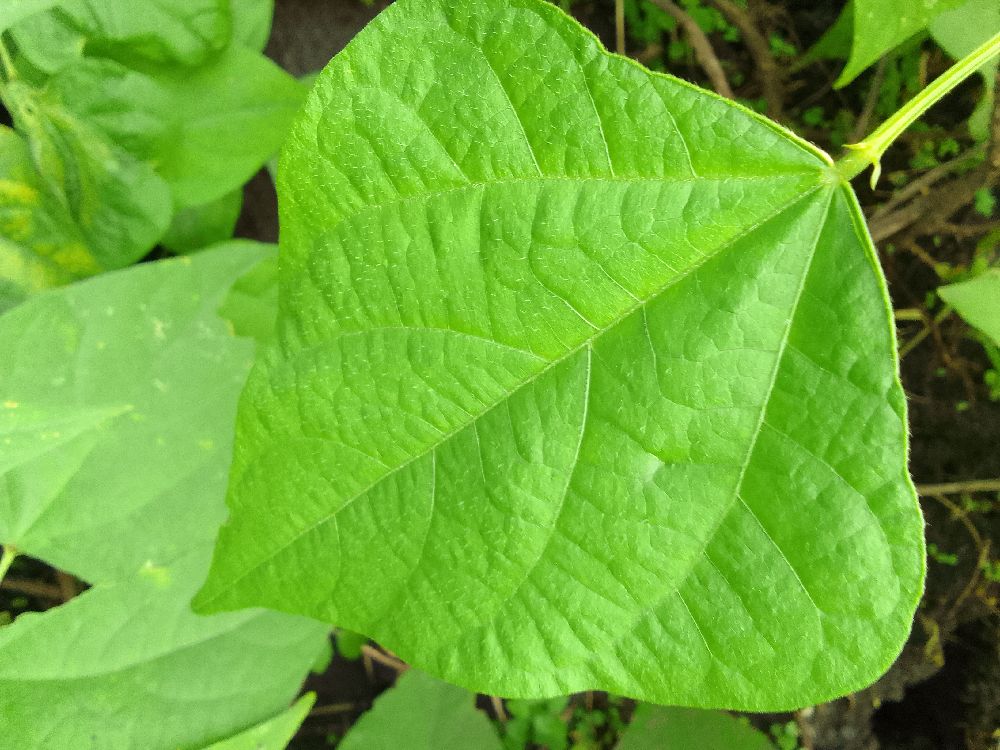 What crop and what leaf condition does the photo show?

common bean, healthy
